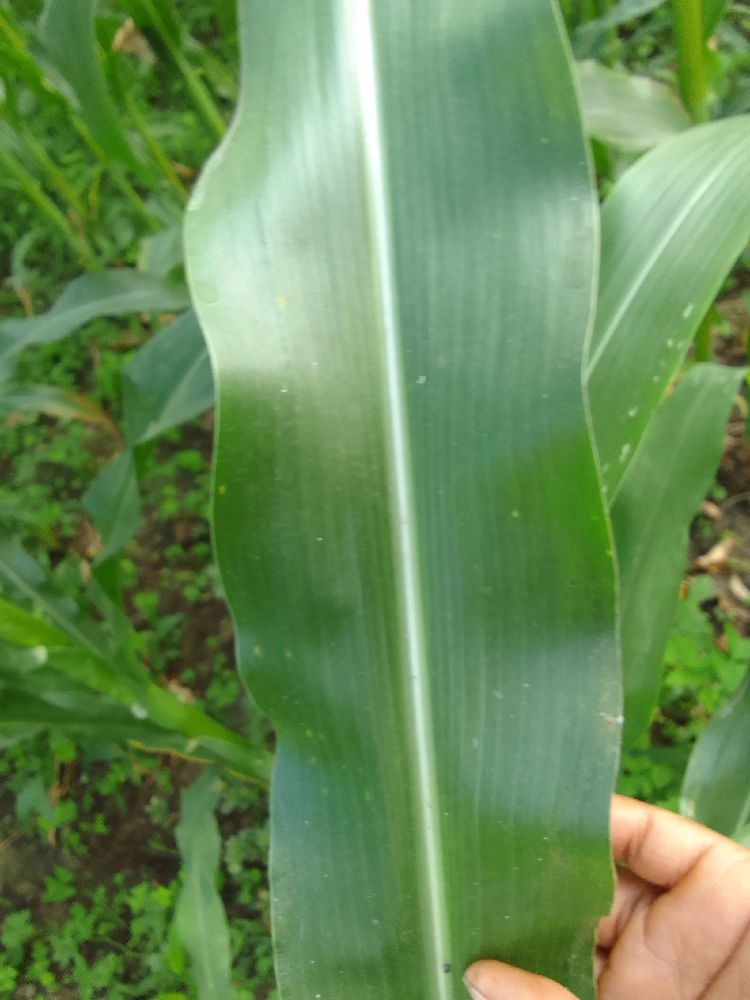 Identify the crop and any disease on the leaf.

maize, healthy
